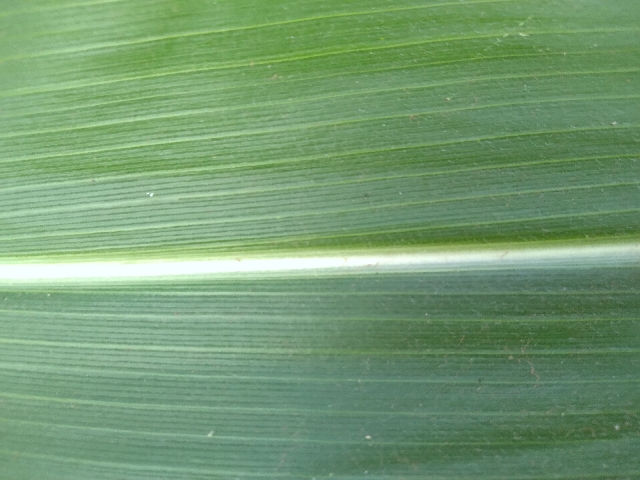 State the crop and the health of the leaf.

maize, healthy
